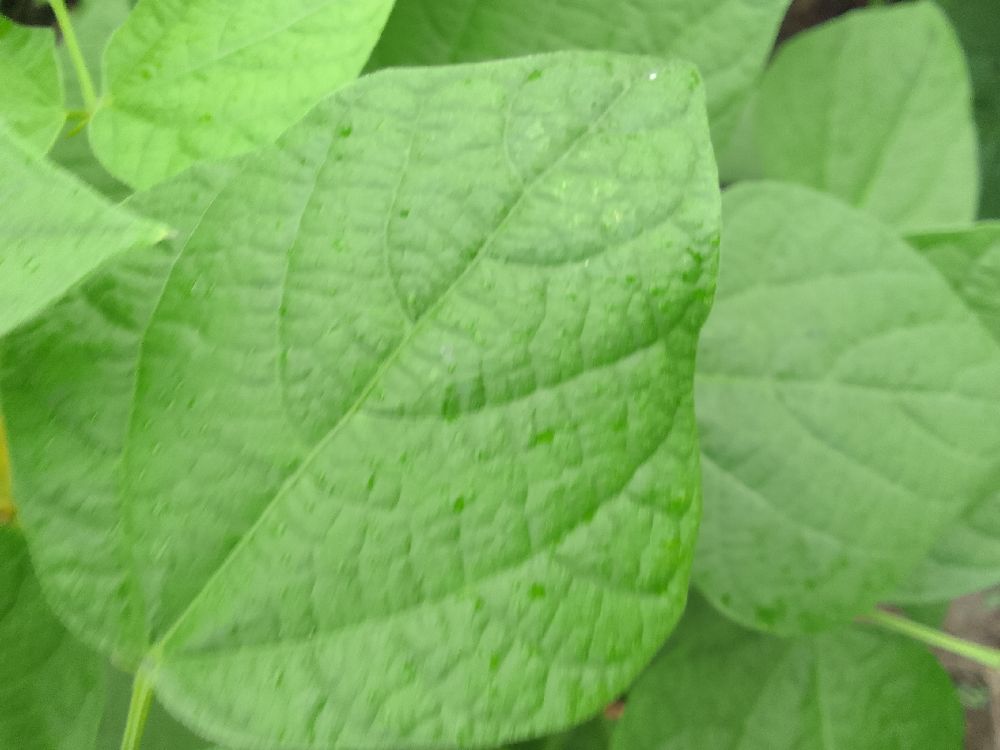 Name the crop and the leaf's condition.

common bean, healthy
